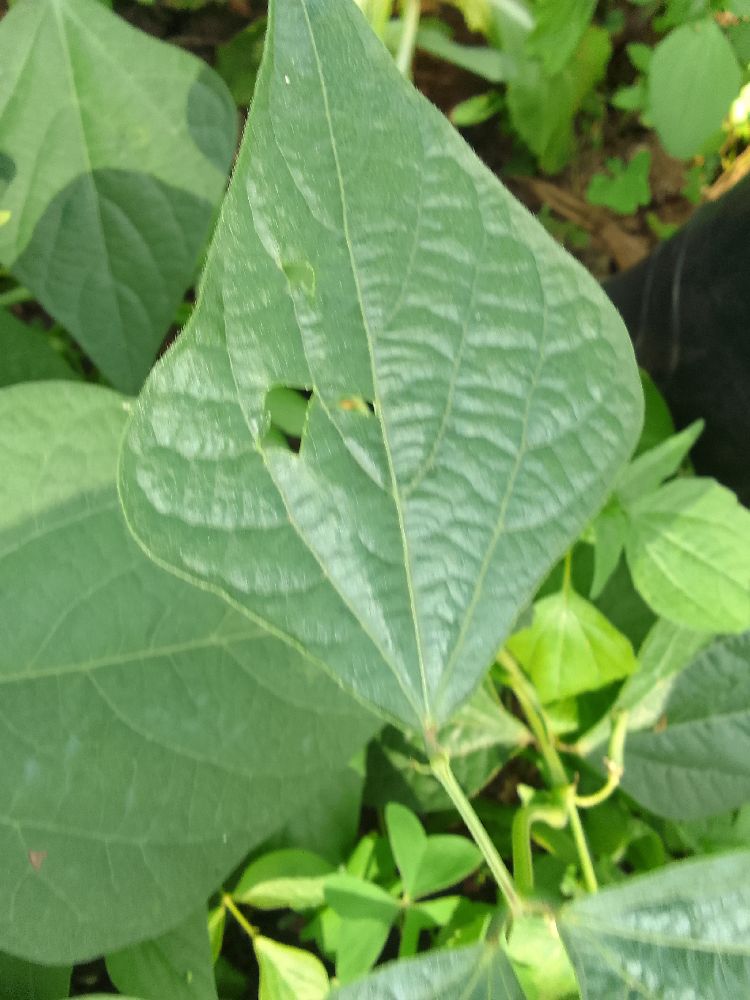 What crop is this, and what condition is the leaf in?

common bean, healthy
